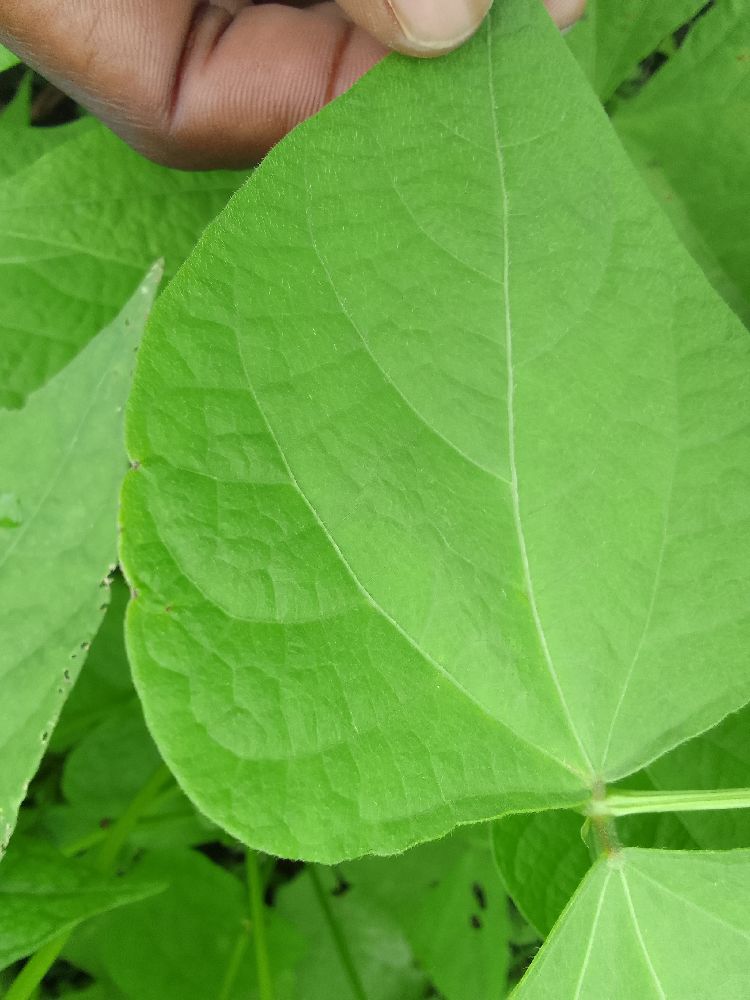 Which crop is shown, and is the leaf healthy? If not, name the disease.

common bean, healthy
